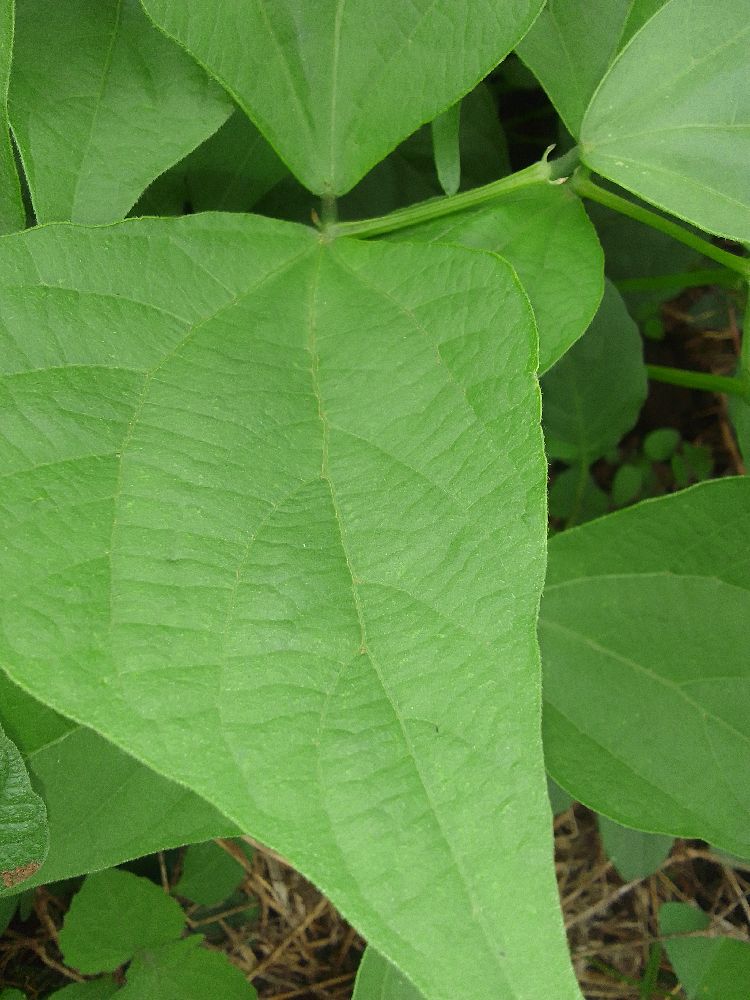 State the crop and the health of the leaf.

common bean, healthy
